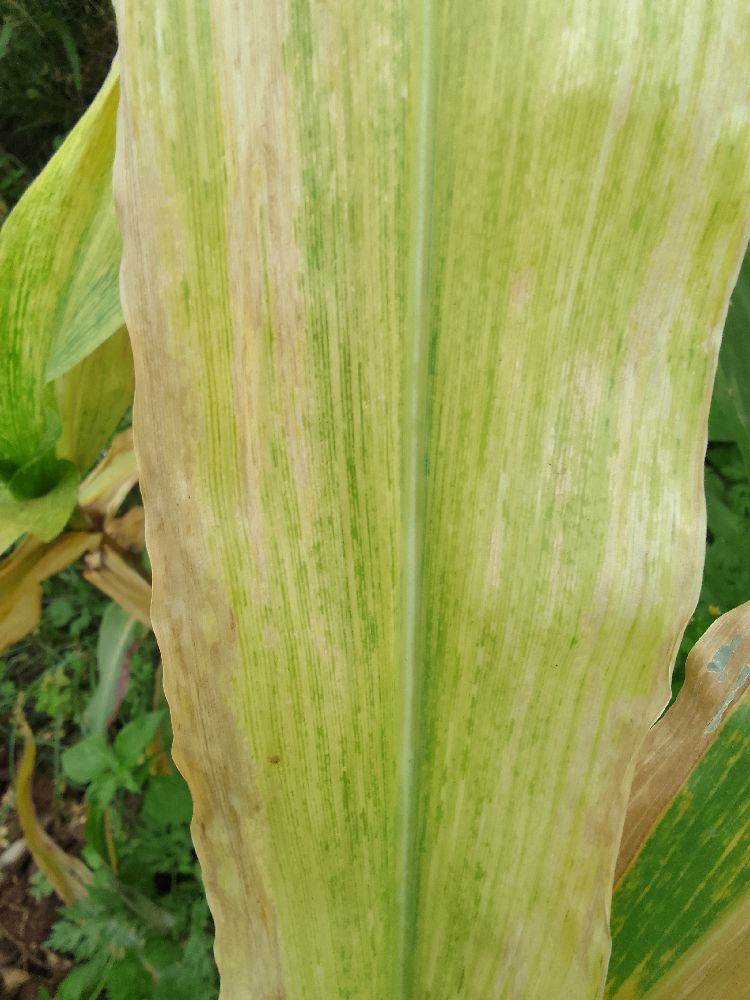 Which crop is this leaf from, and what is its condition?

maize, maize lethal necrosis
